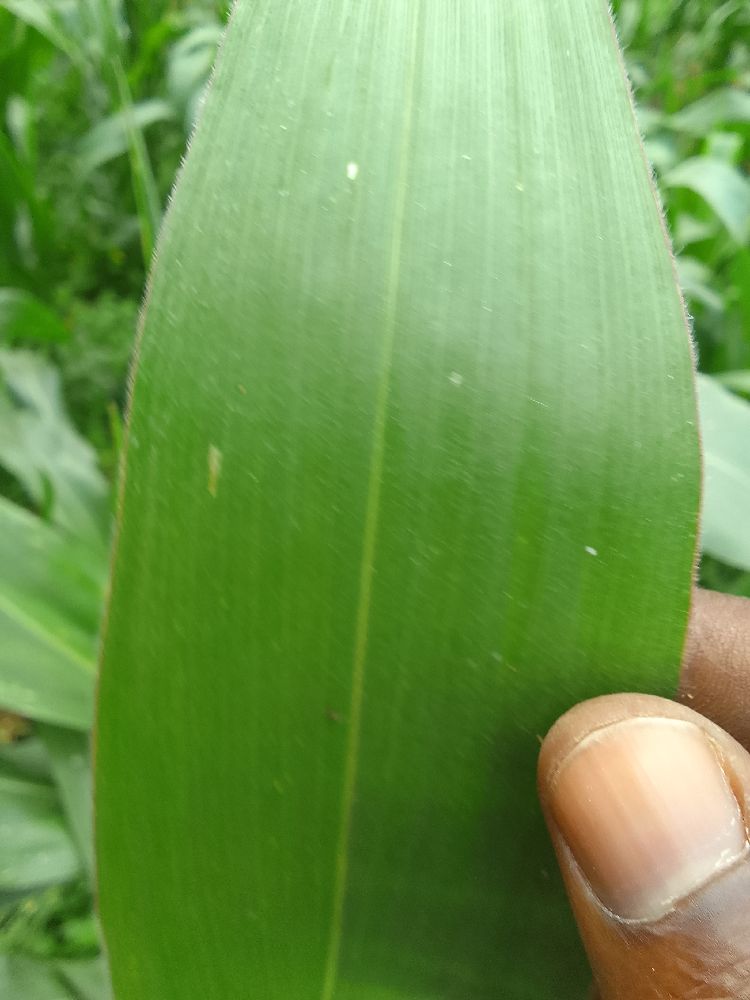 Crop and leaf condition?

maize, healthy
